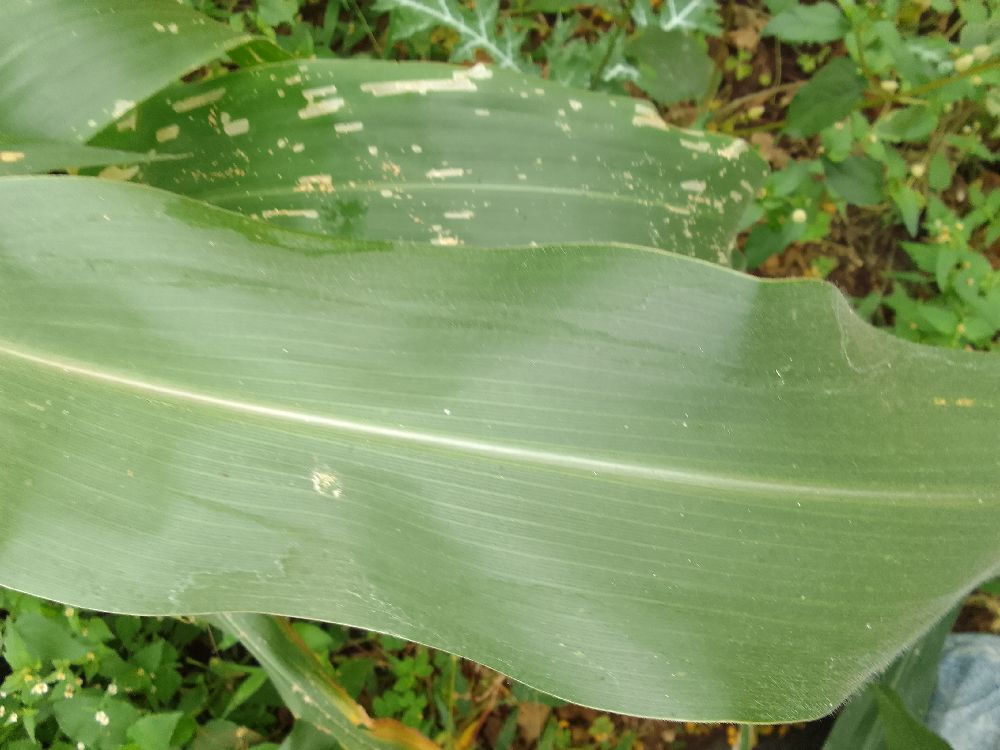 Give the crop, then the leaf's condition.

maize, healthy
